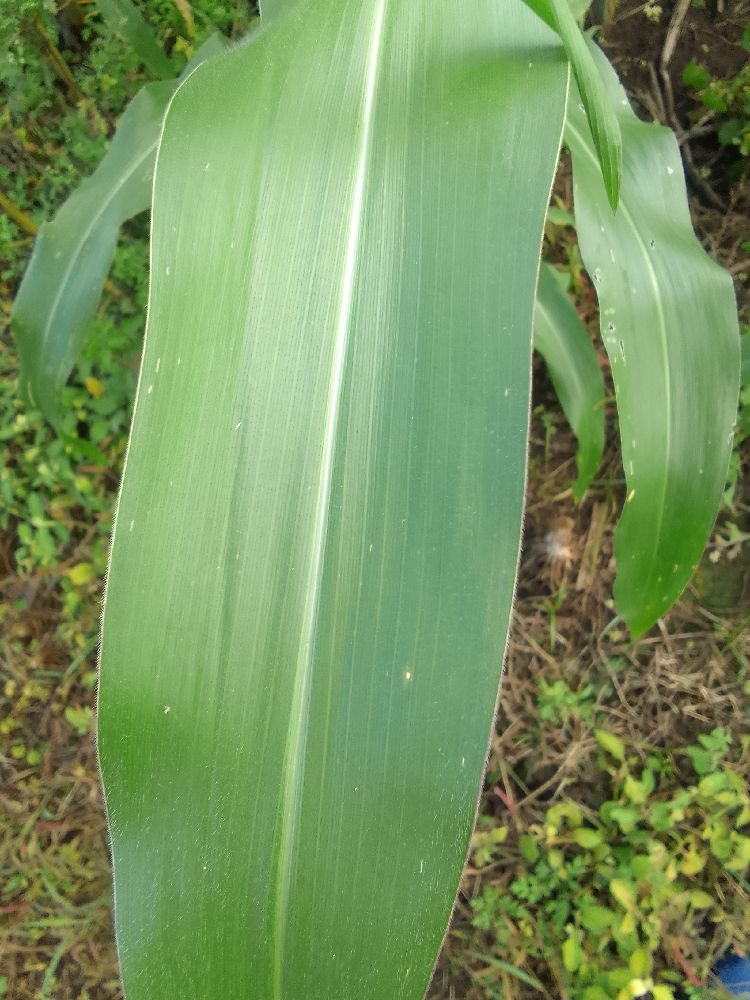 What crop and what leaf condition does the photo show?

maize, healthy
